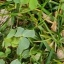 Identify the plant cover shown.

unstructured weed
